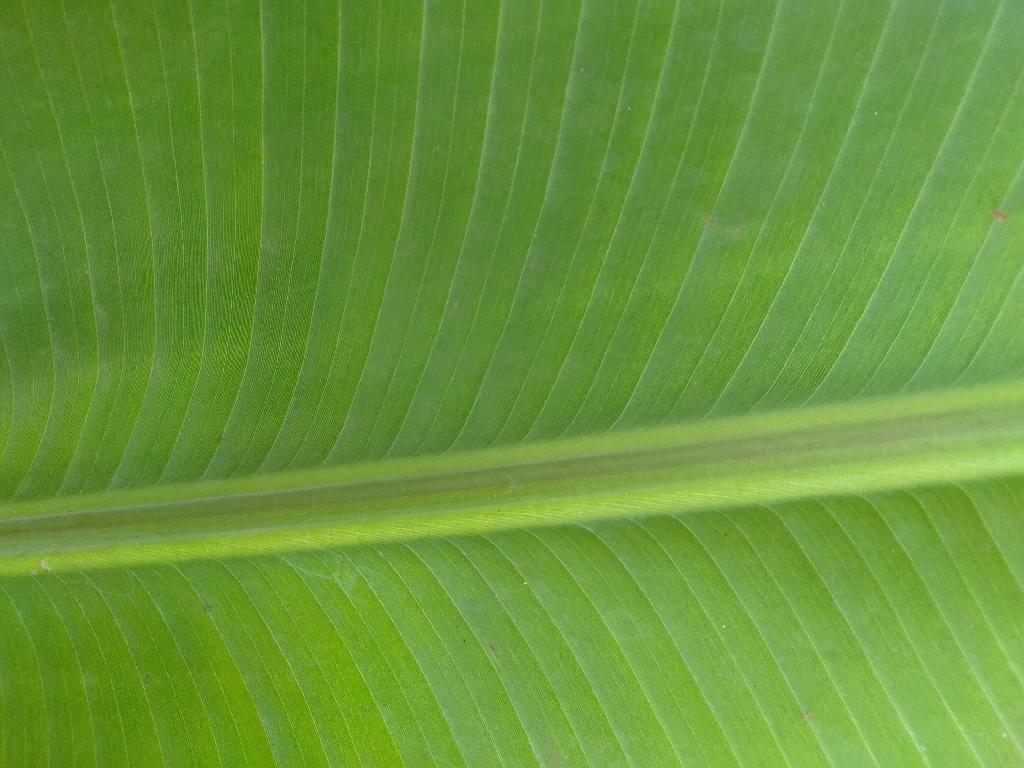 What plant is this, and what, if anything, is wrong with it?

banana, healthy
